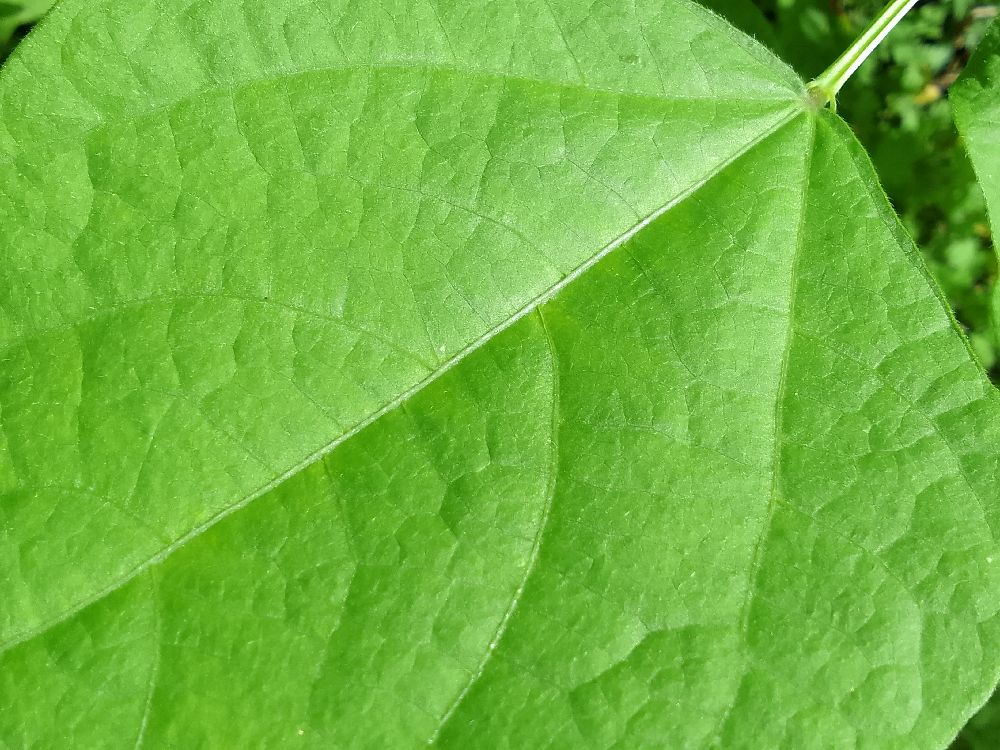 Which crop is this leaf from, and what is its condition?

common bean, healthy
